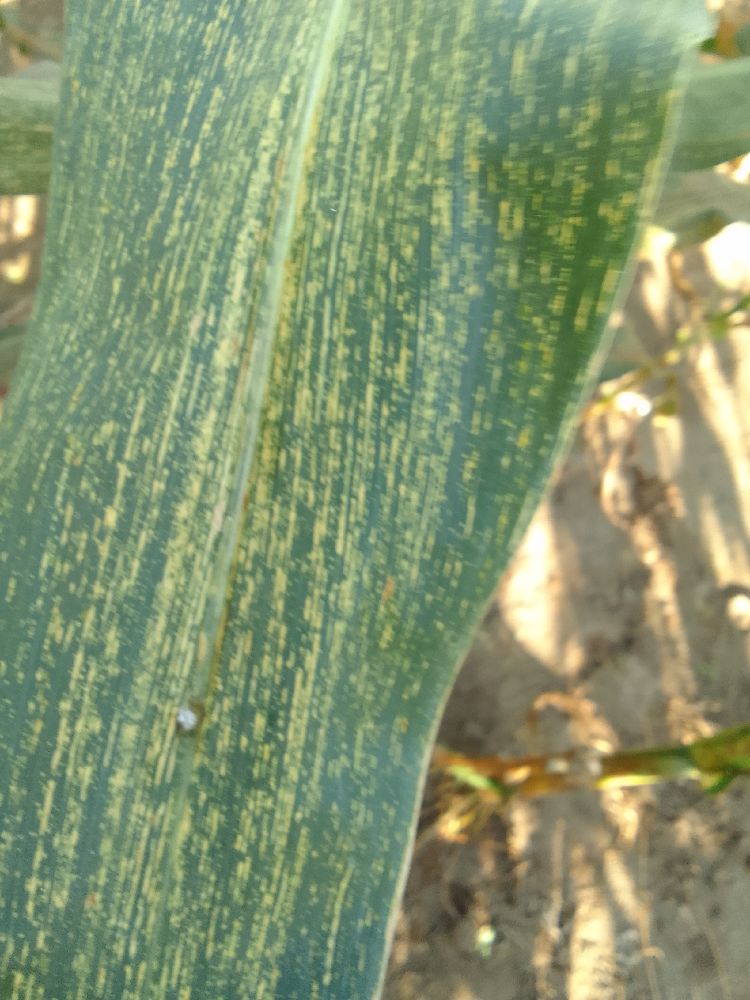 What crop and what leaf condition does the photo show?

maize, maize streak virus
